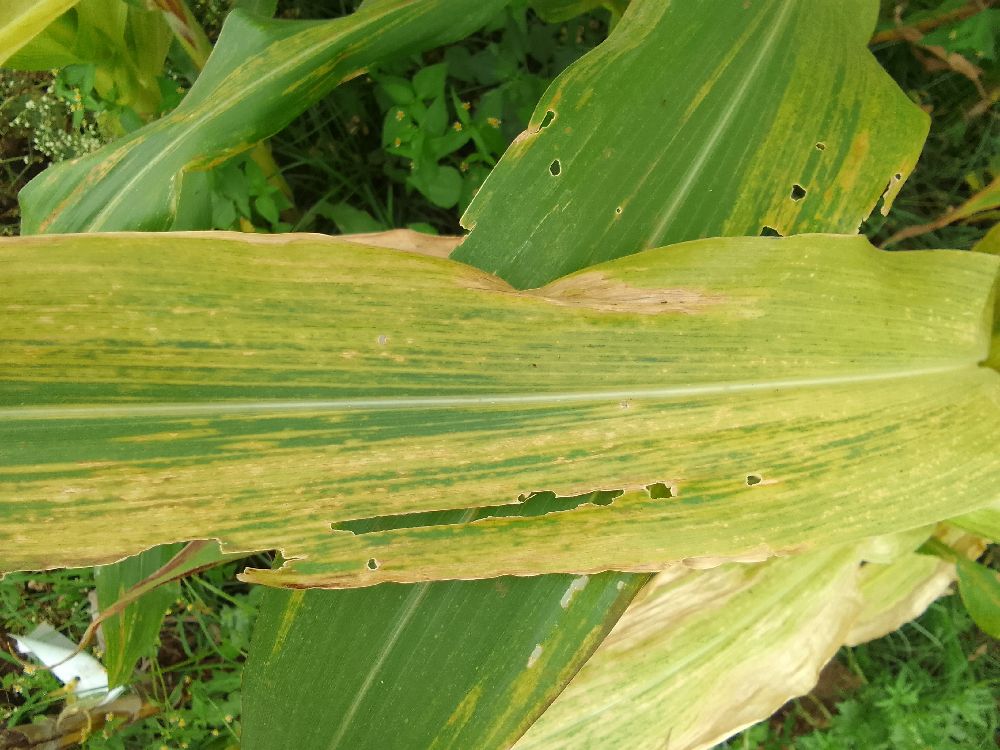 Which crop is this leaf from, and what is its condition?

maize, maize lethal necrosis
